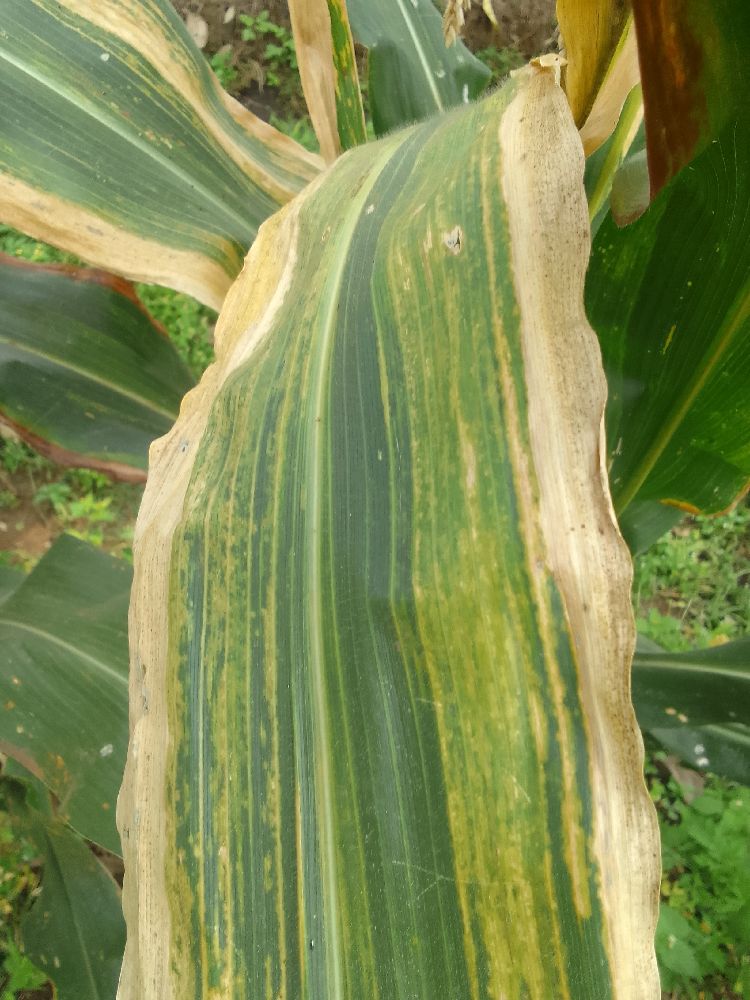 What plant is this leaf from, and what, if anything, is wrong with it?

maize, maize lethal necrosis
